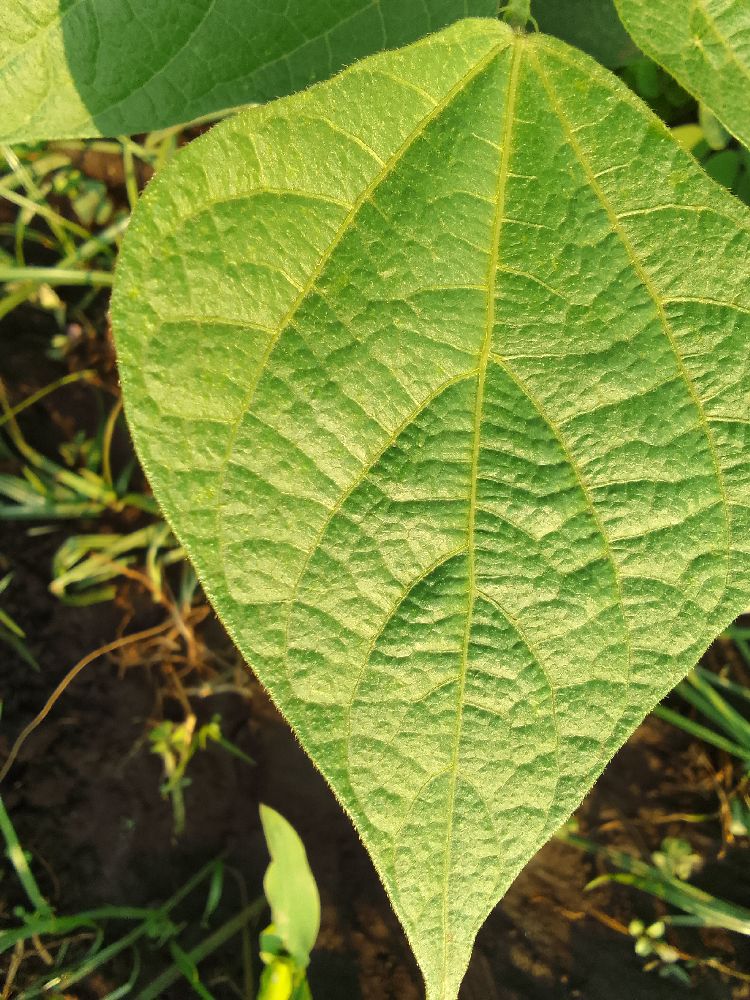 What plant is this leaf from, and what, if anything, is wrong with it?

common bean, healthy
